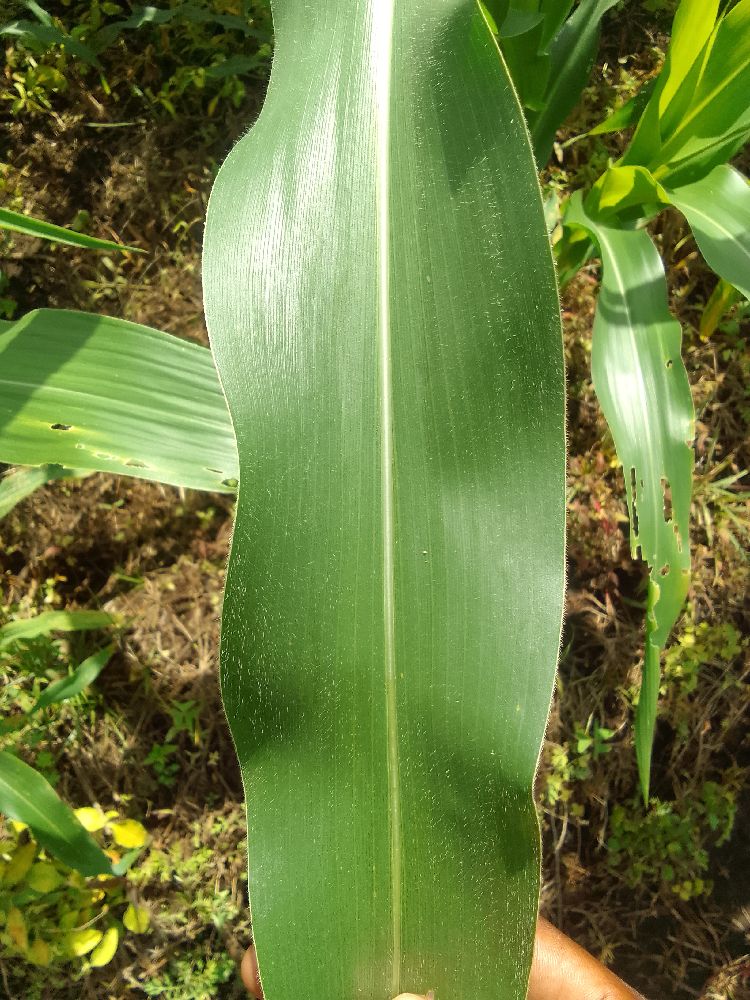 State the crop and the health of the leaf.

maize, healthy
